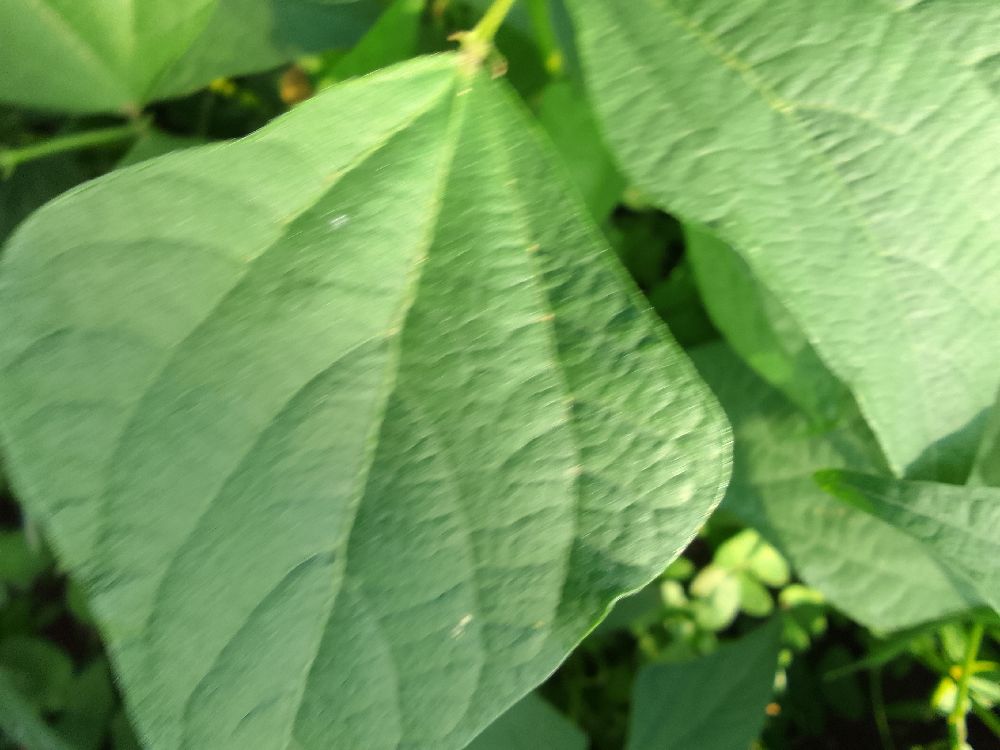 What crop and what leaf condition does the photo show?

common bean, healthy
